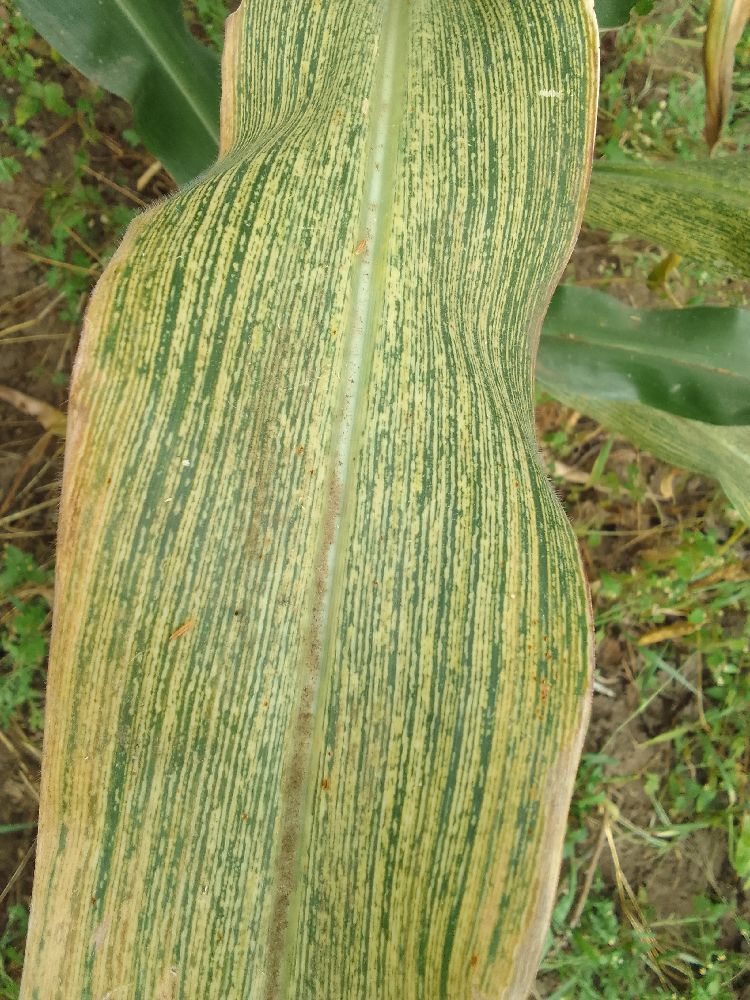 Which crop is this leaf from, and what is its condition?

maize, maize streak virus
